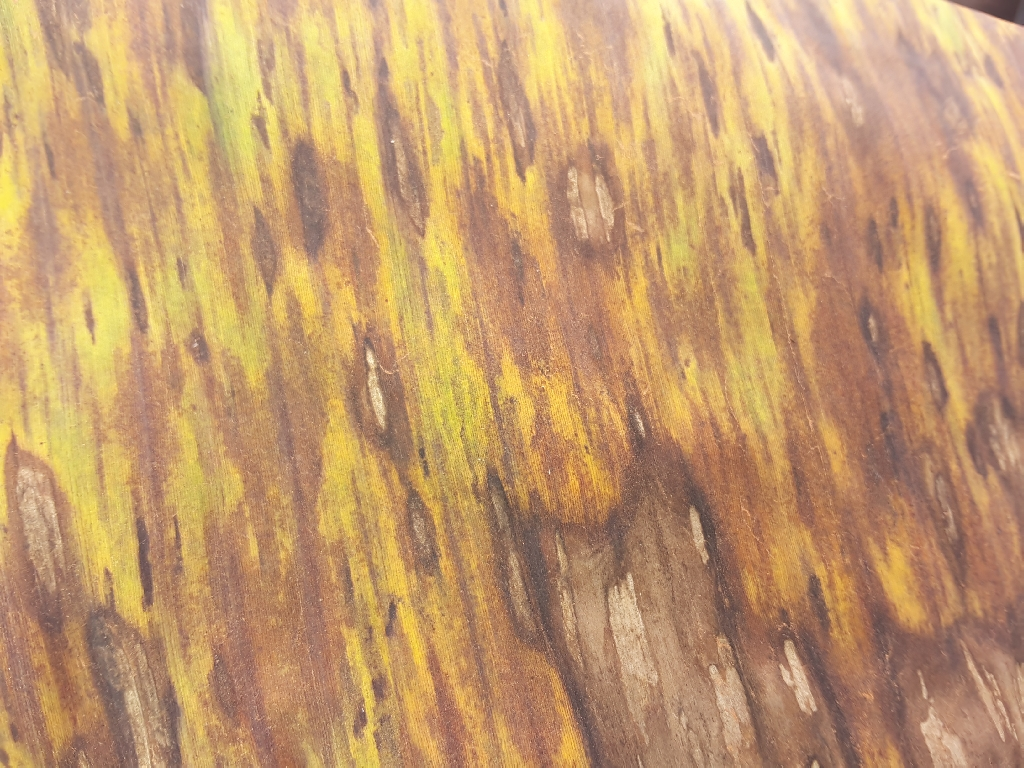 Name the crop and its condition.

banana, black sigatoka
